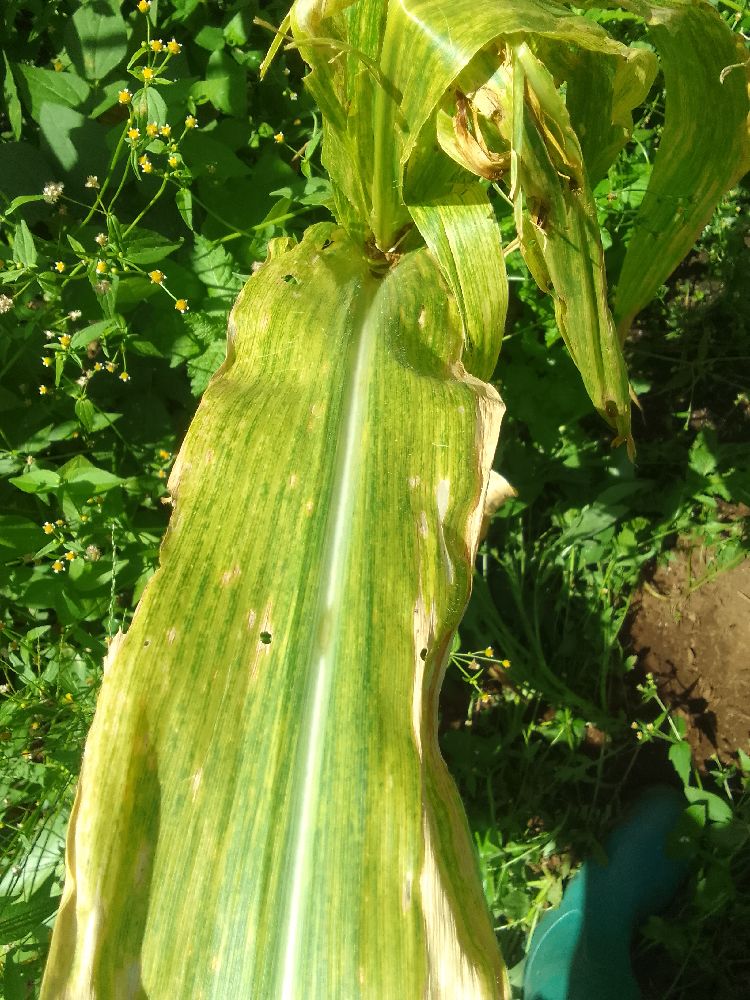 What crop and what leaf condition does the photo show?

maize, maize lethal necrosis
